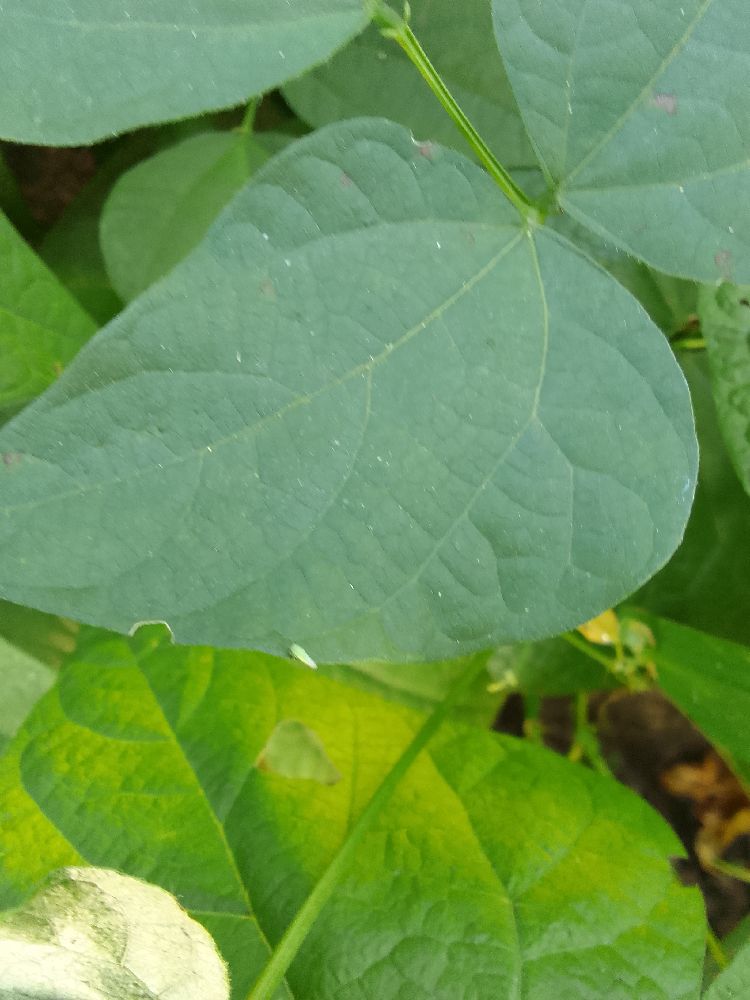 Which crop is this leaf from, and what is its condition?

common bean, healthy
